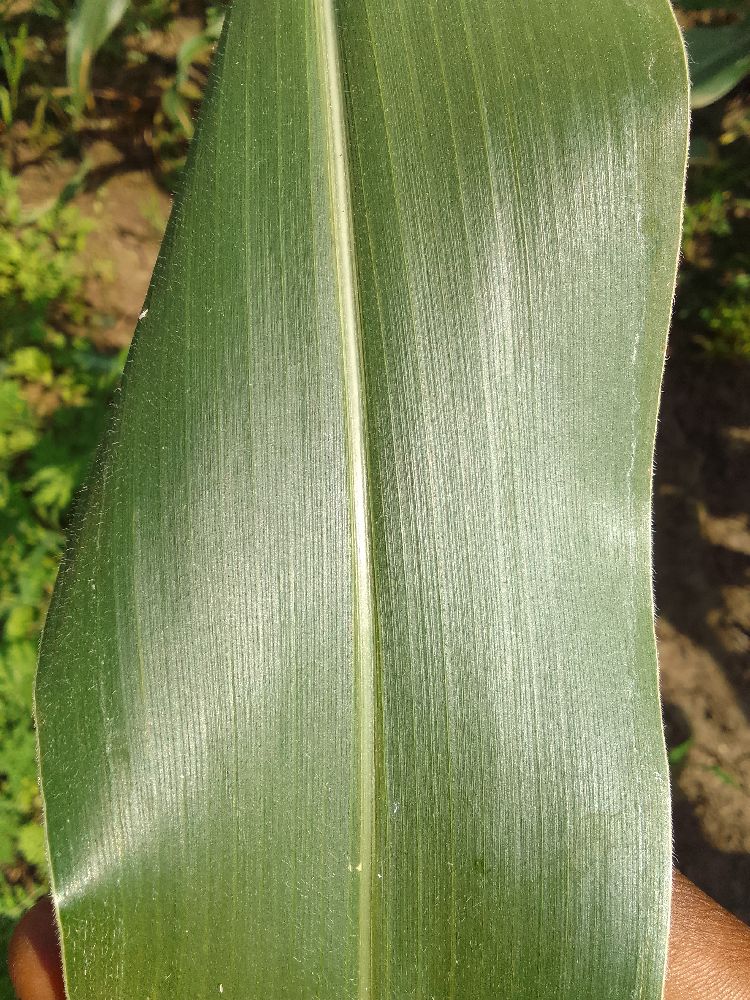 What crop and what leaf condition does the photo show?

maize, healthy
